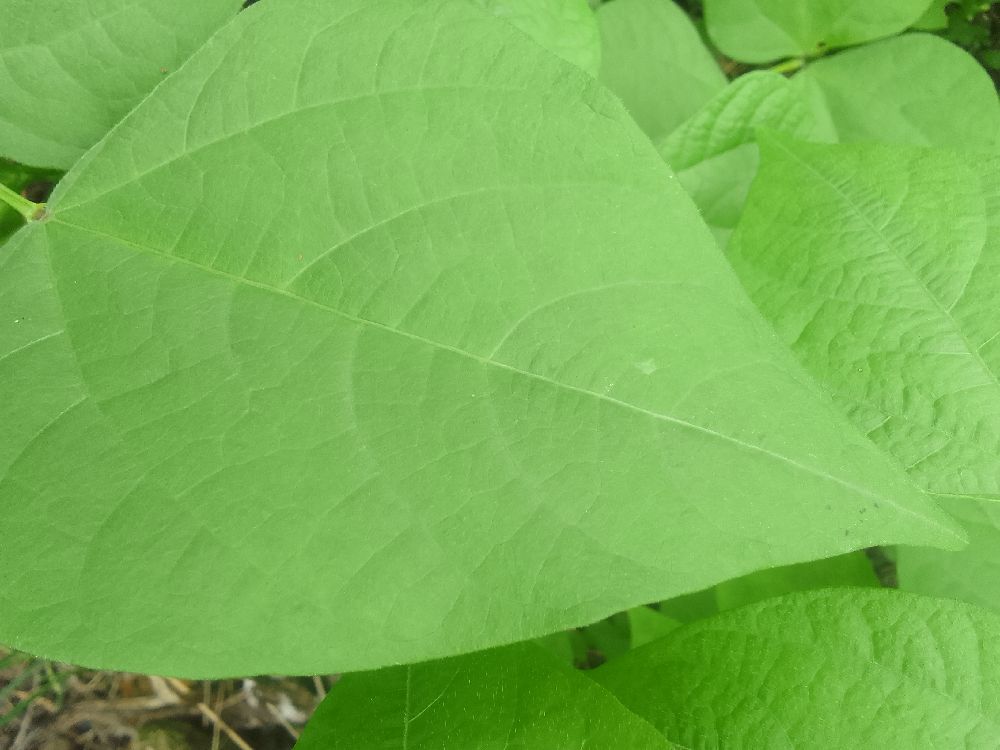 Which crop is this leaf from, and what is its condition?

common bean, healthy
